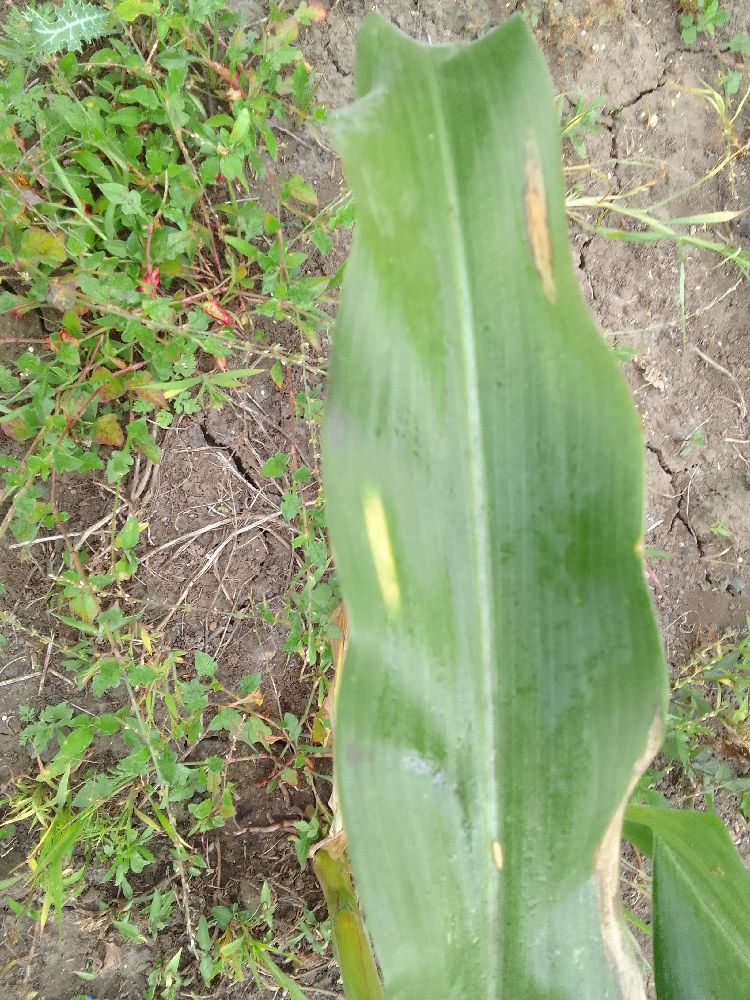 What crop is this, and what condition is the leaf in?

maize, healthy
